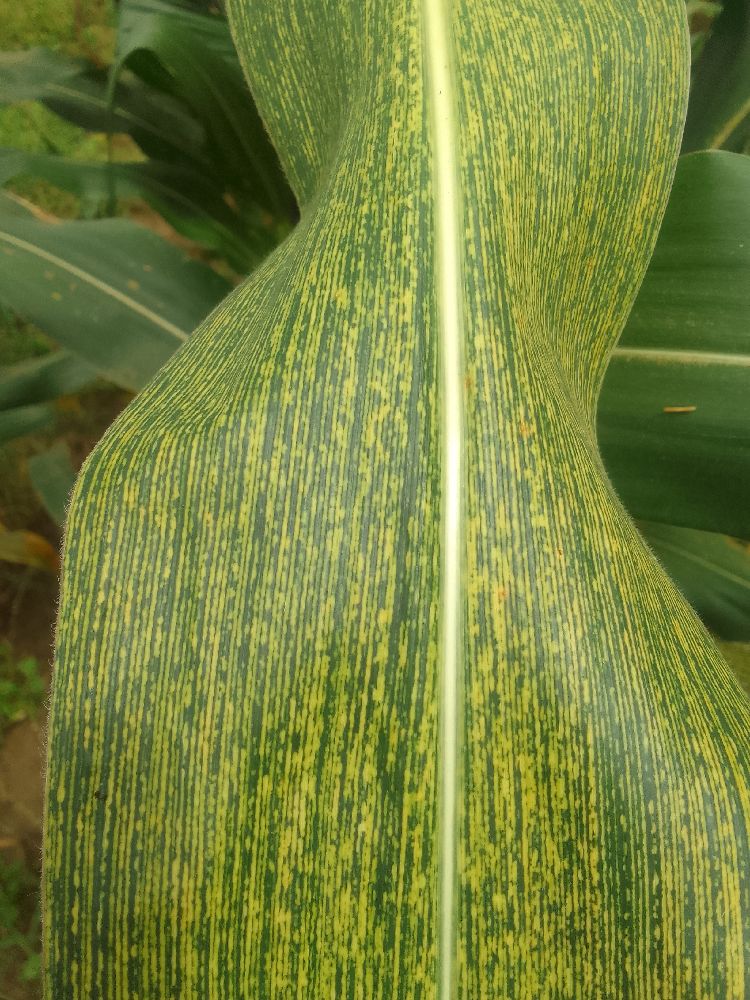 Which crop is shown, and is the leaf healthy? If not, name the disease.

maize, maize streak virus
